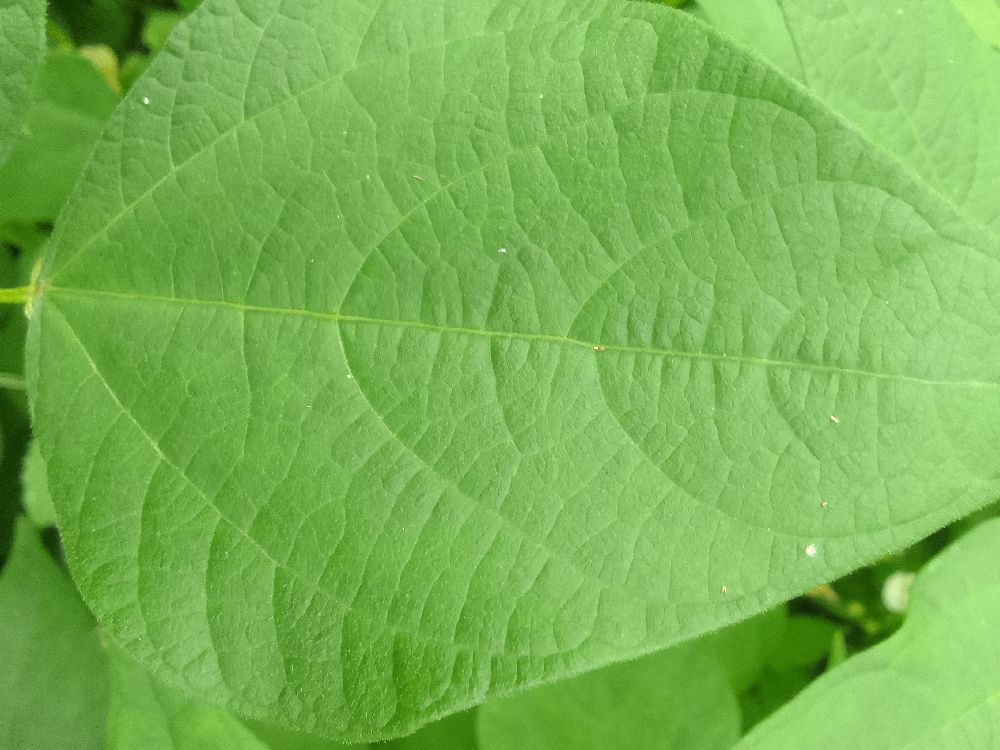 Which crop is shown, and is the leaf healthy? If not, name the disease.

common bean, healthy
